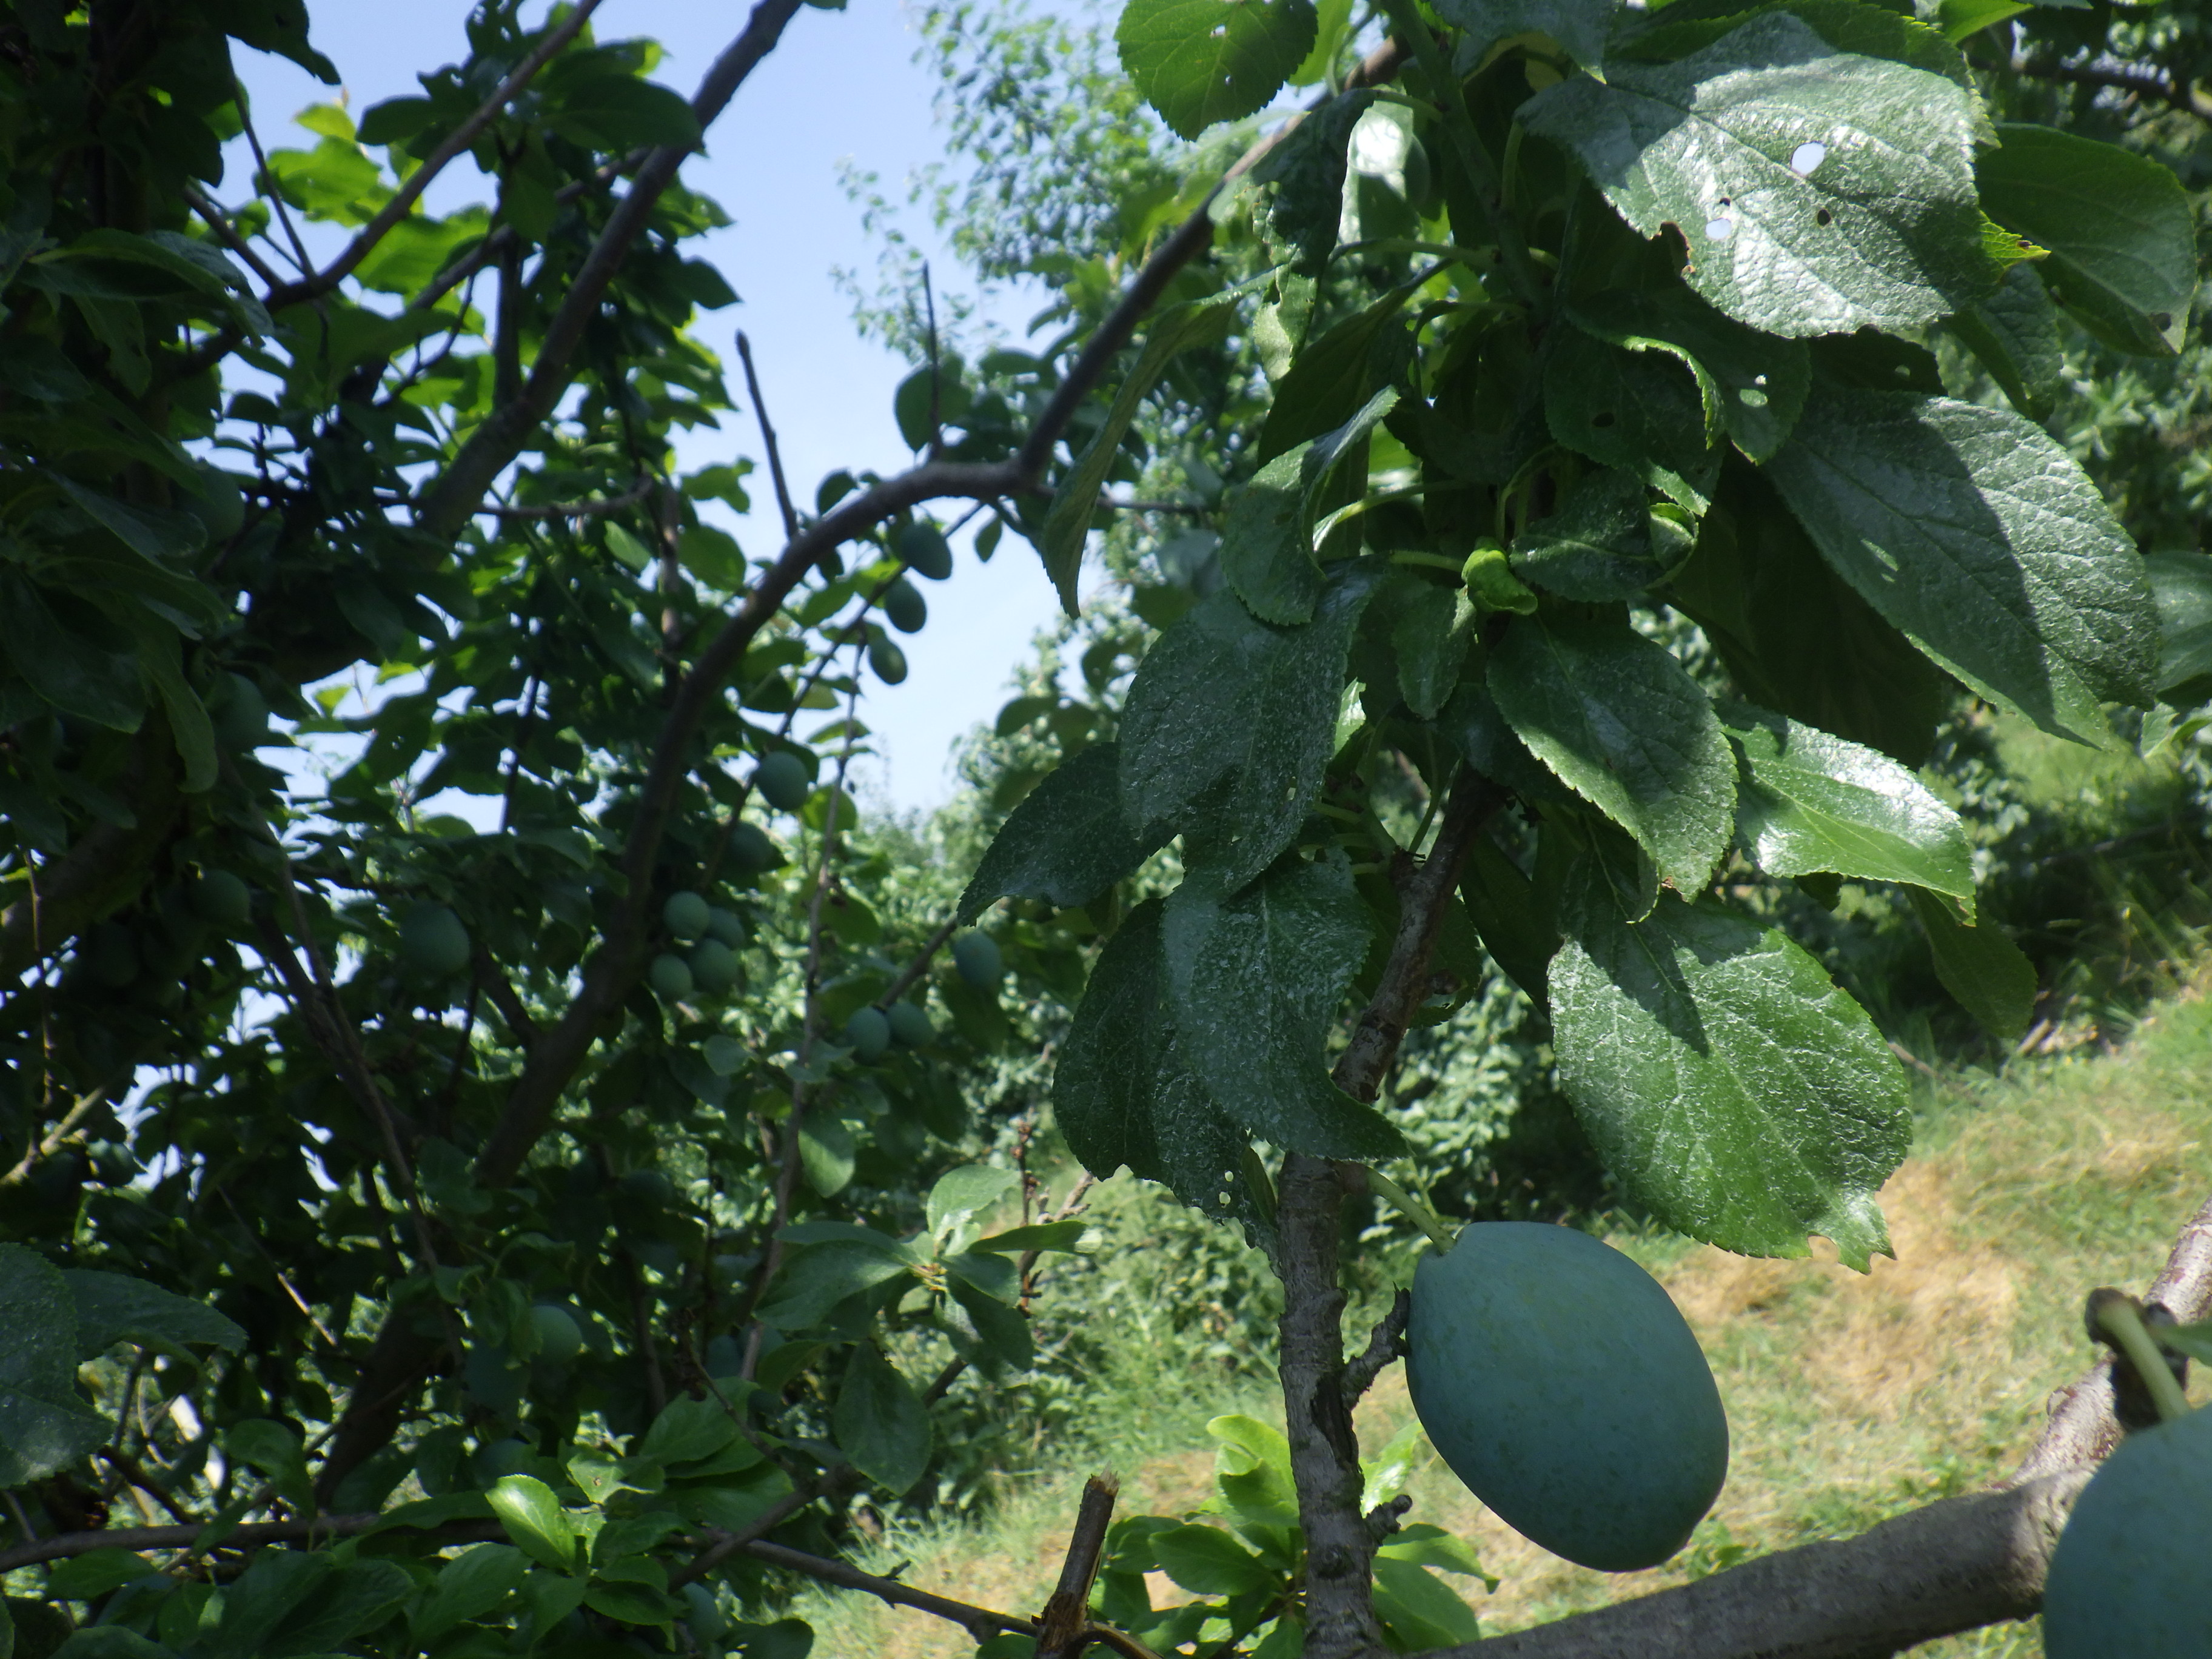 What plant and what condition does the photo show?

plum, phytophagous, shot hole disease
